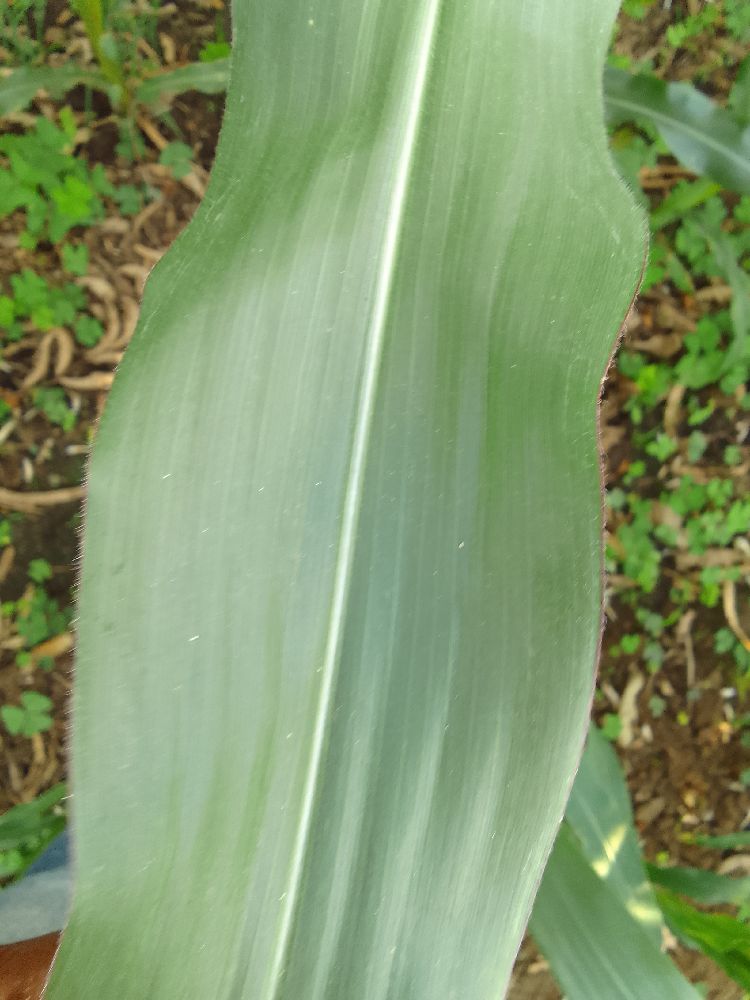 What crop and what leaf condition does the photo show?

maize, healthy
